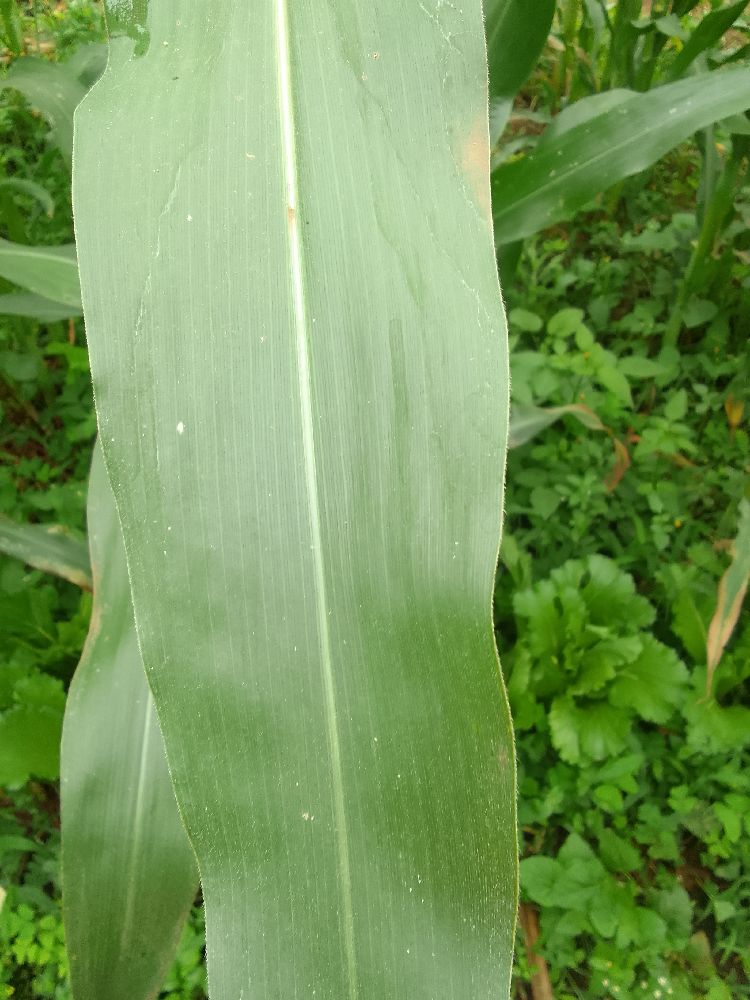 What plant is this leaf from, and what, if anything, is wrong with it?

maize, healthy
